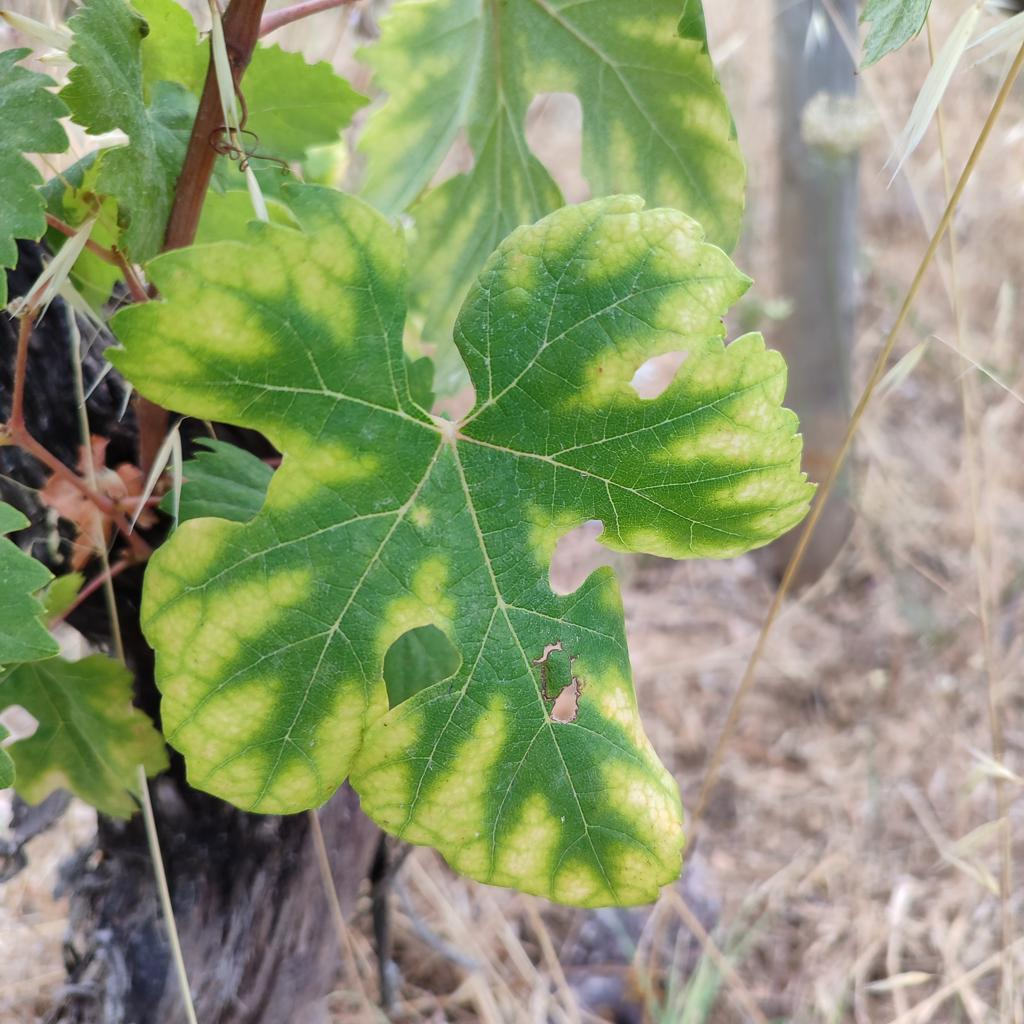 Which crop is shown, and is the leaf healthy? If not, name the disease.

grapevine, esca complex
